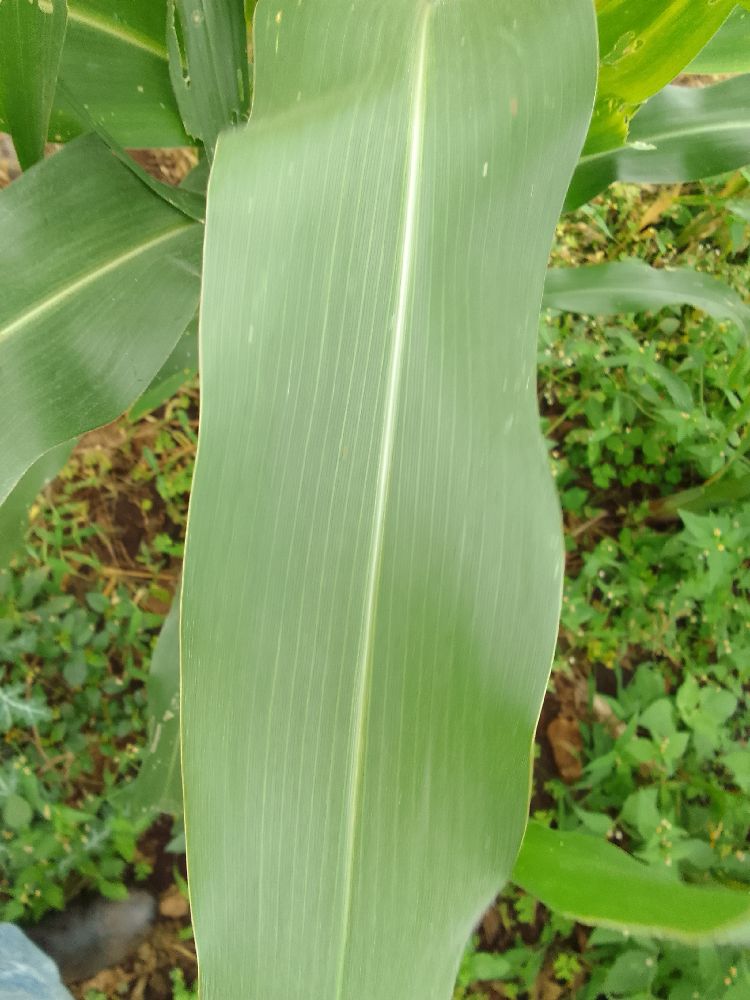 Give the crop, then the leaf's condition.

maize, healthy
